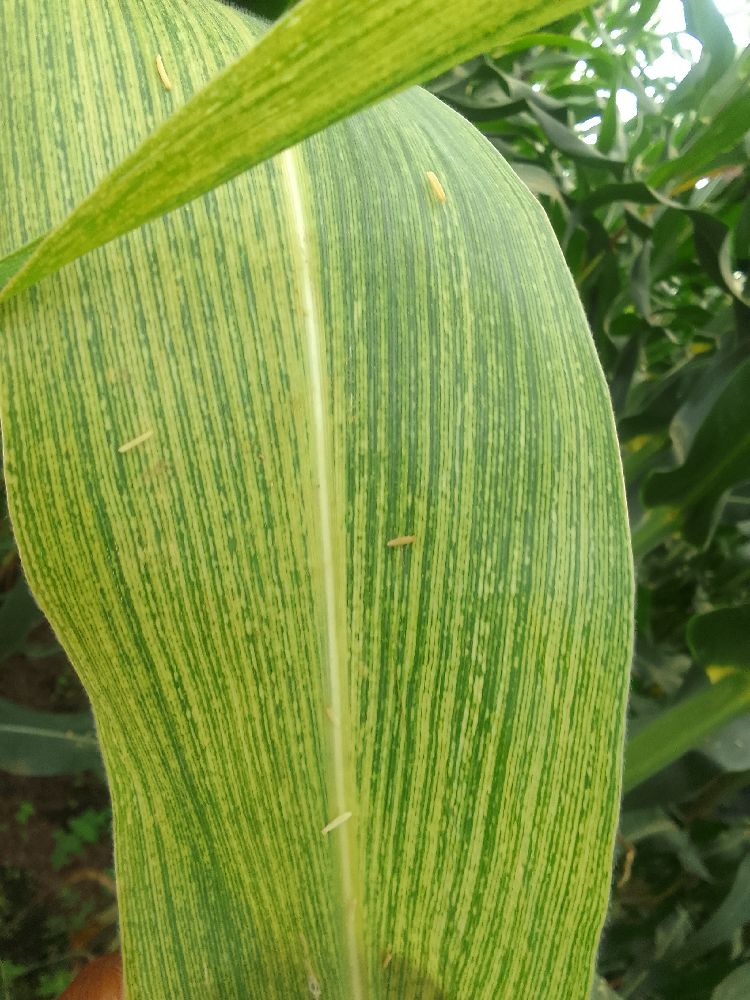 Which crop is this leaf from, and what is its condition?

maize, maize streak virus
